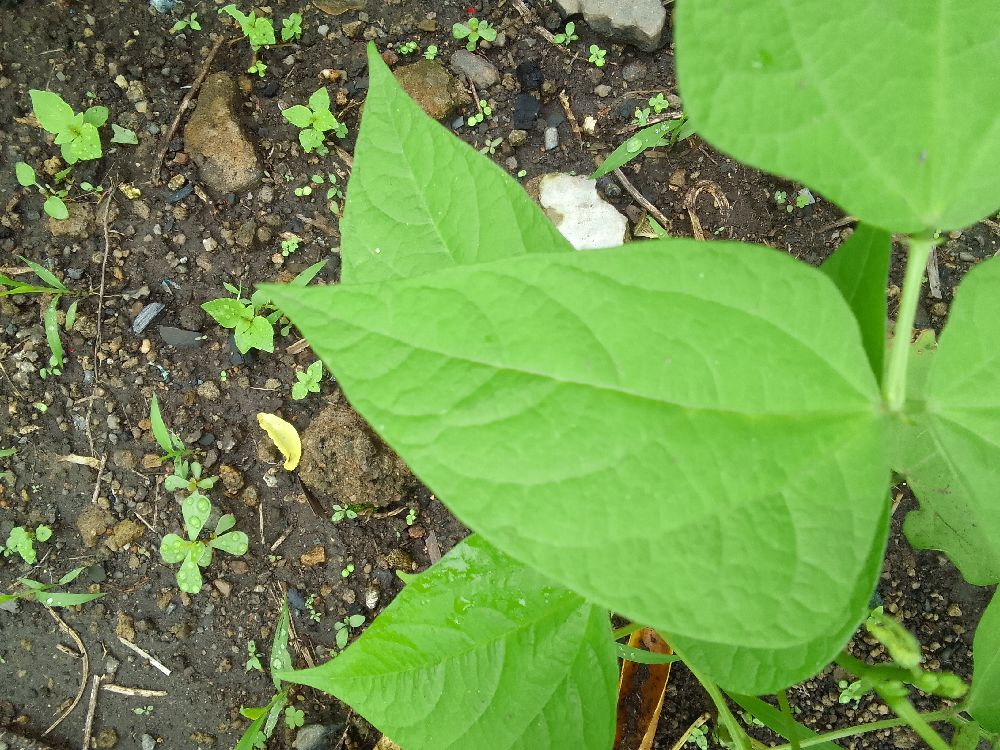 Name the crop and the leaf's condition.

common bean, healthy
